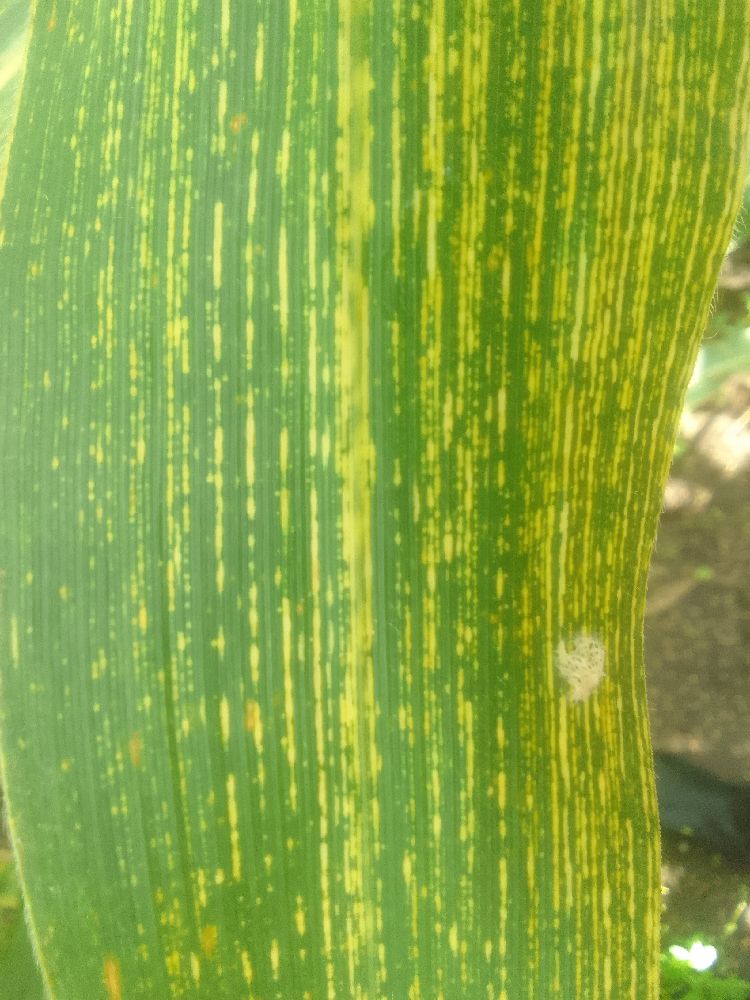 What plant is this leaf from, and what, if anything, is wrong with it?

maize, maize streak virus
